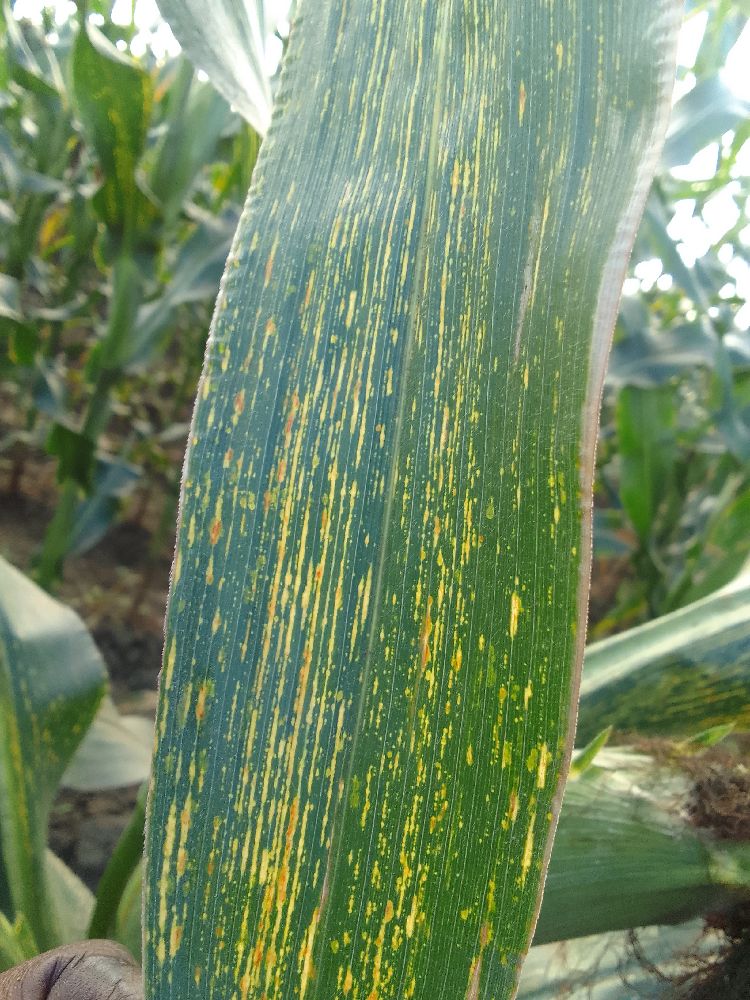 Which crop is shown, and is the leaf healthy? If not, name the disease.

maize, maize streak virus
